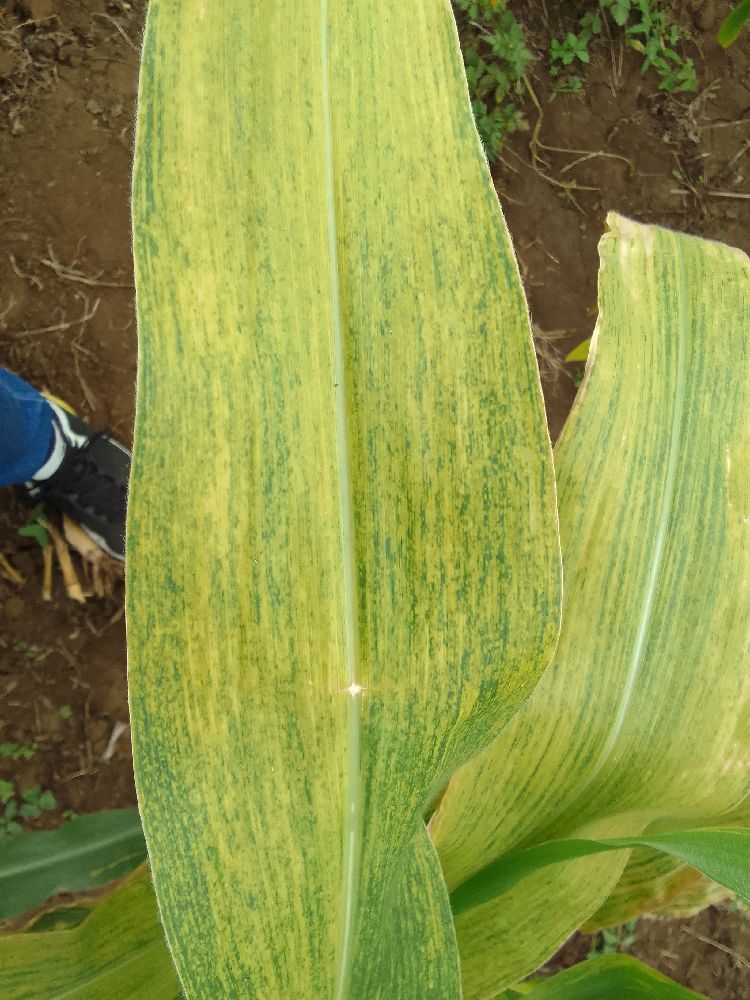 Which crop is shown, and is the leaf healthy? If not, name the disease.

maize, maize lethal necrosis
